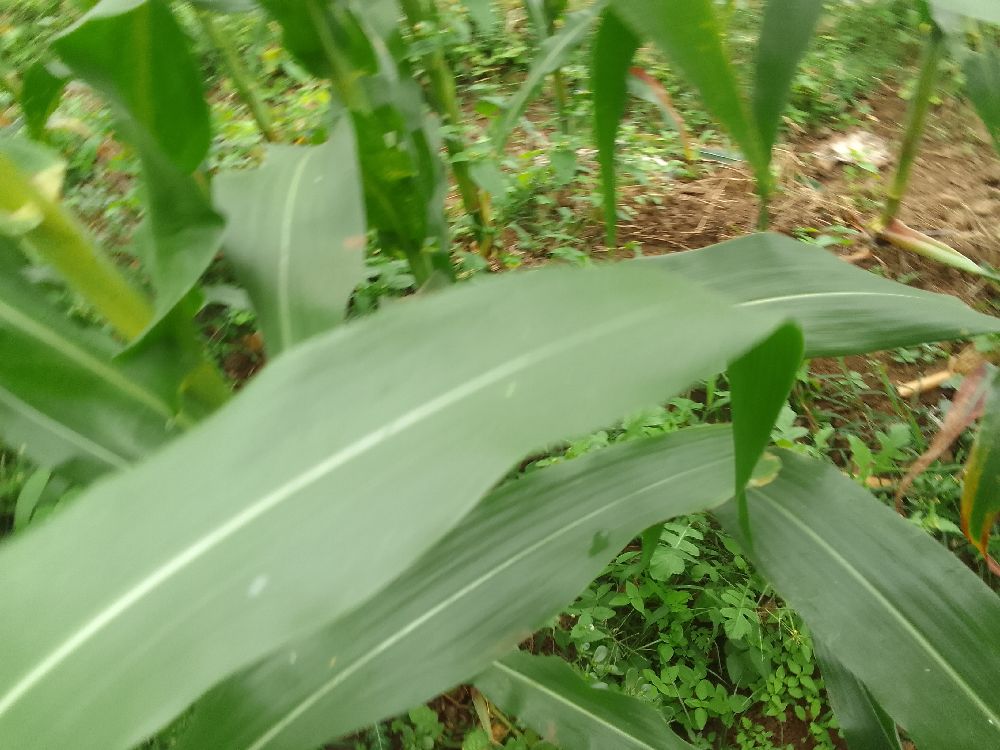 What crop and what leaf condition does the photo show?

maize, healthy
